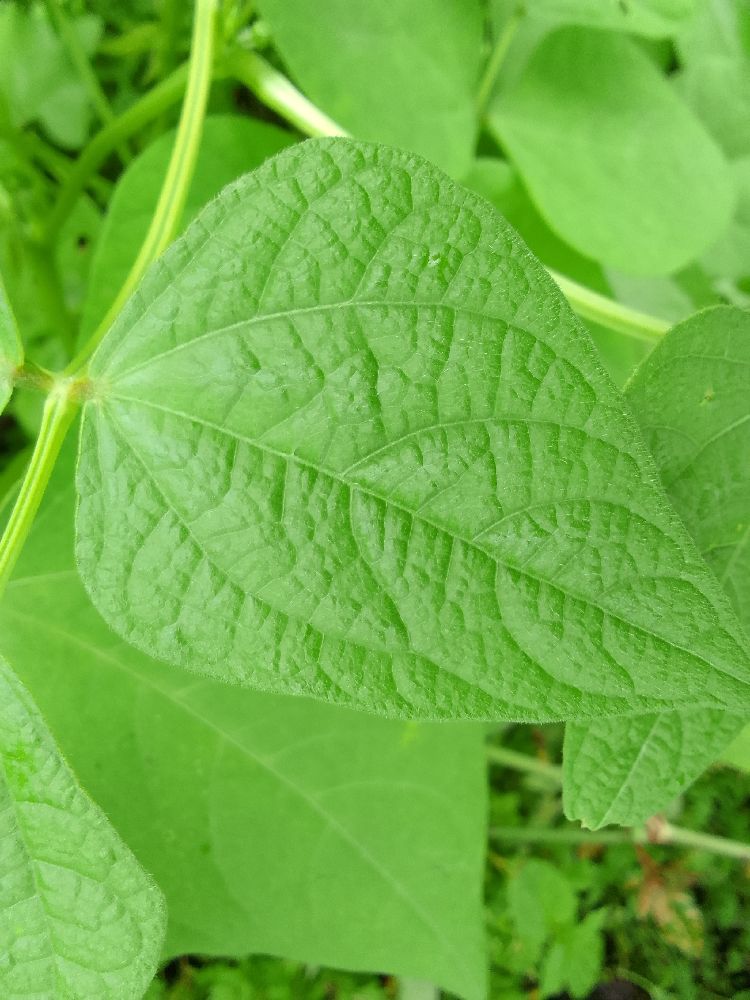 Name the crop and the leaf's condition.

common bean, healthy
